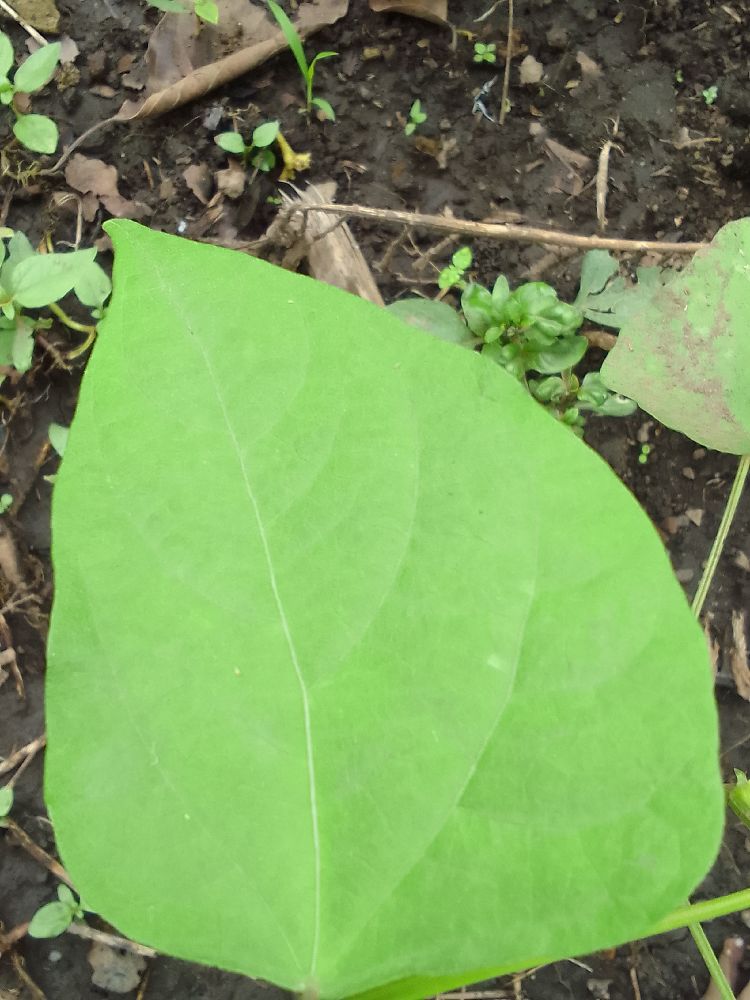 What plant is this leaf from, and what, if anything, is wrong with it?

common bean, healthy
